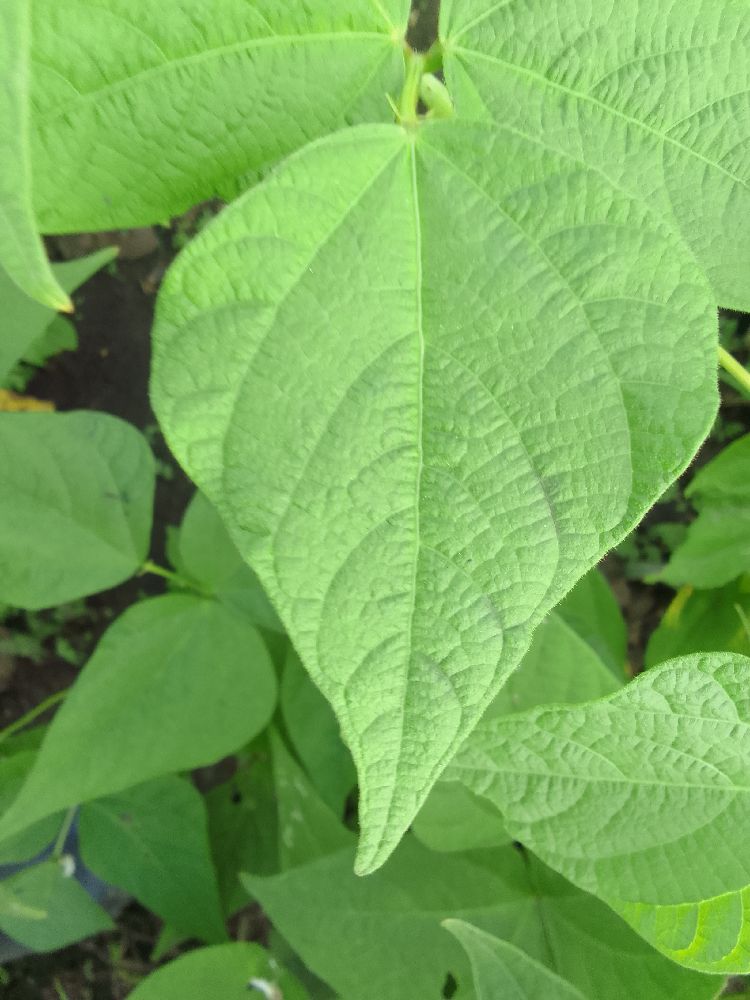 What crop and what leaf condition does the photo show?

common bean, healthy
